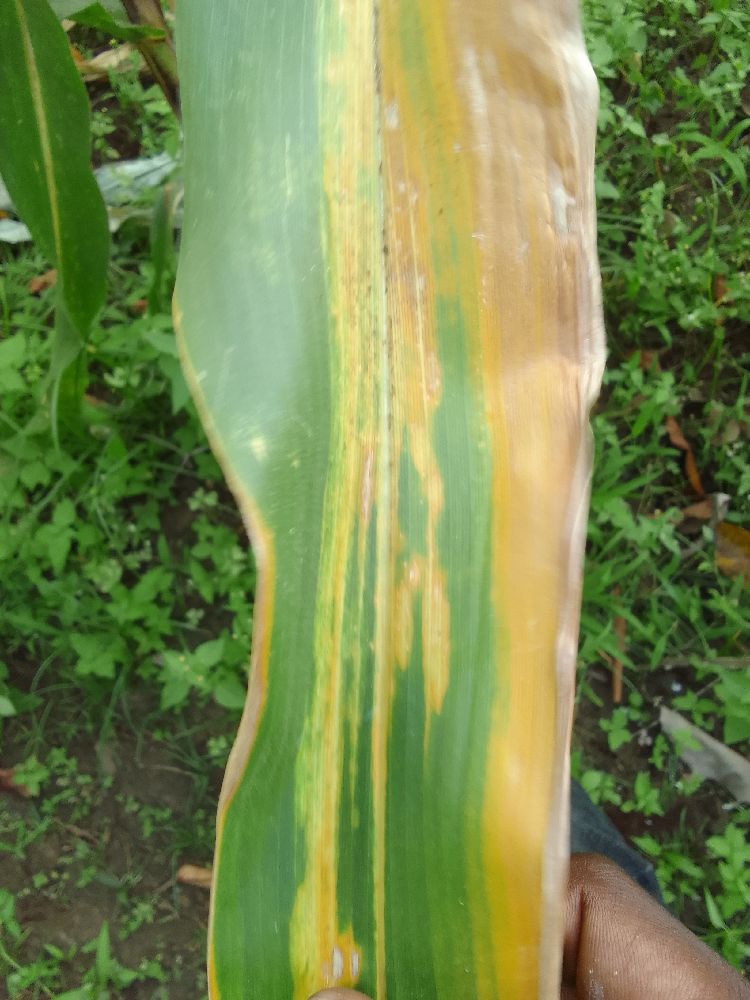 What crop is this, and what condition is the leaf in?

maize, maize lethal necrosis
